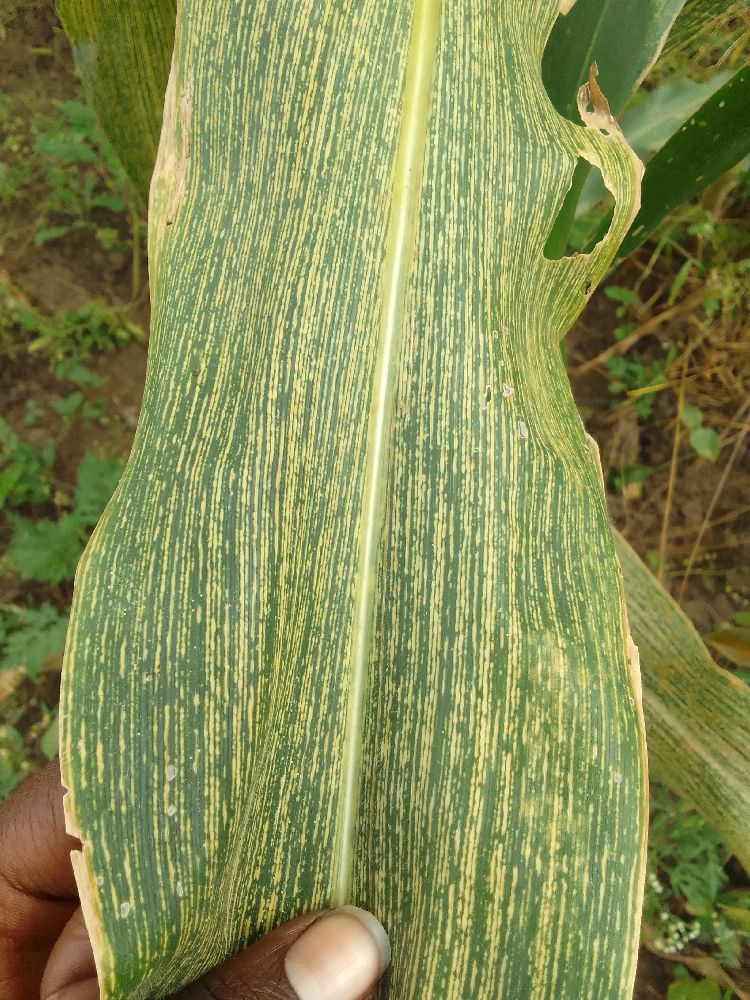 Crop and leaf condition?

maize, maize streak virus
